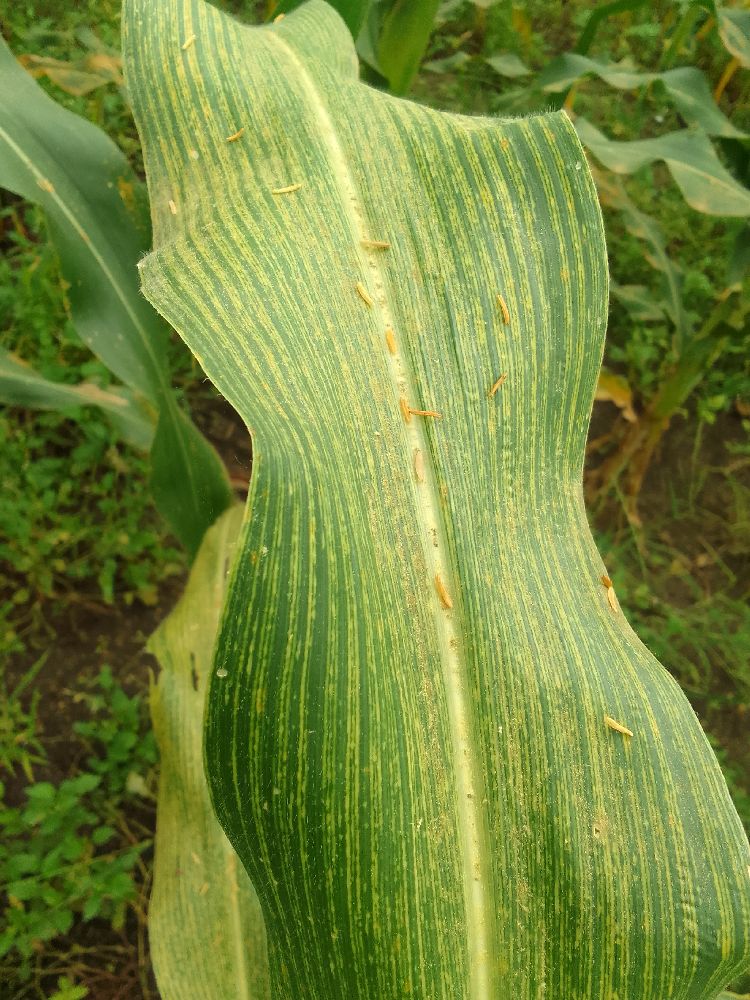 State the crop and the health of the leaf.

maize, maize streak virus
